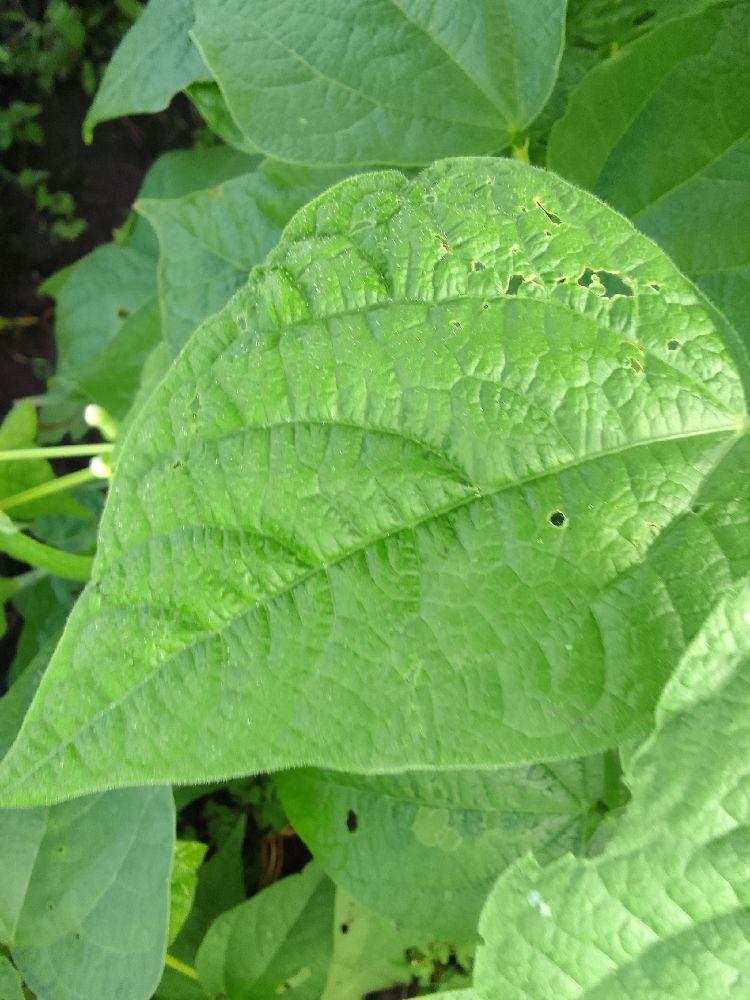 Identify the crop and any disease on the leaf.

common bean, healthy
